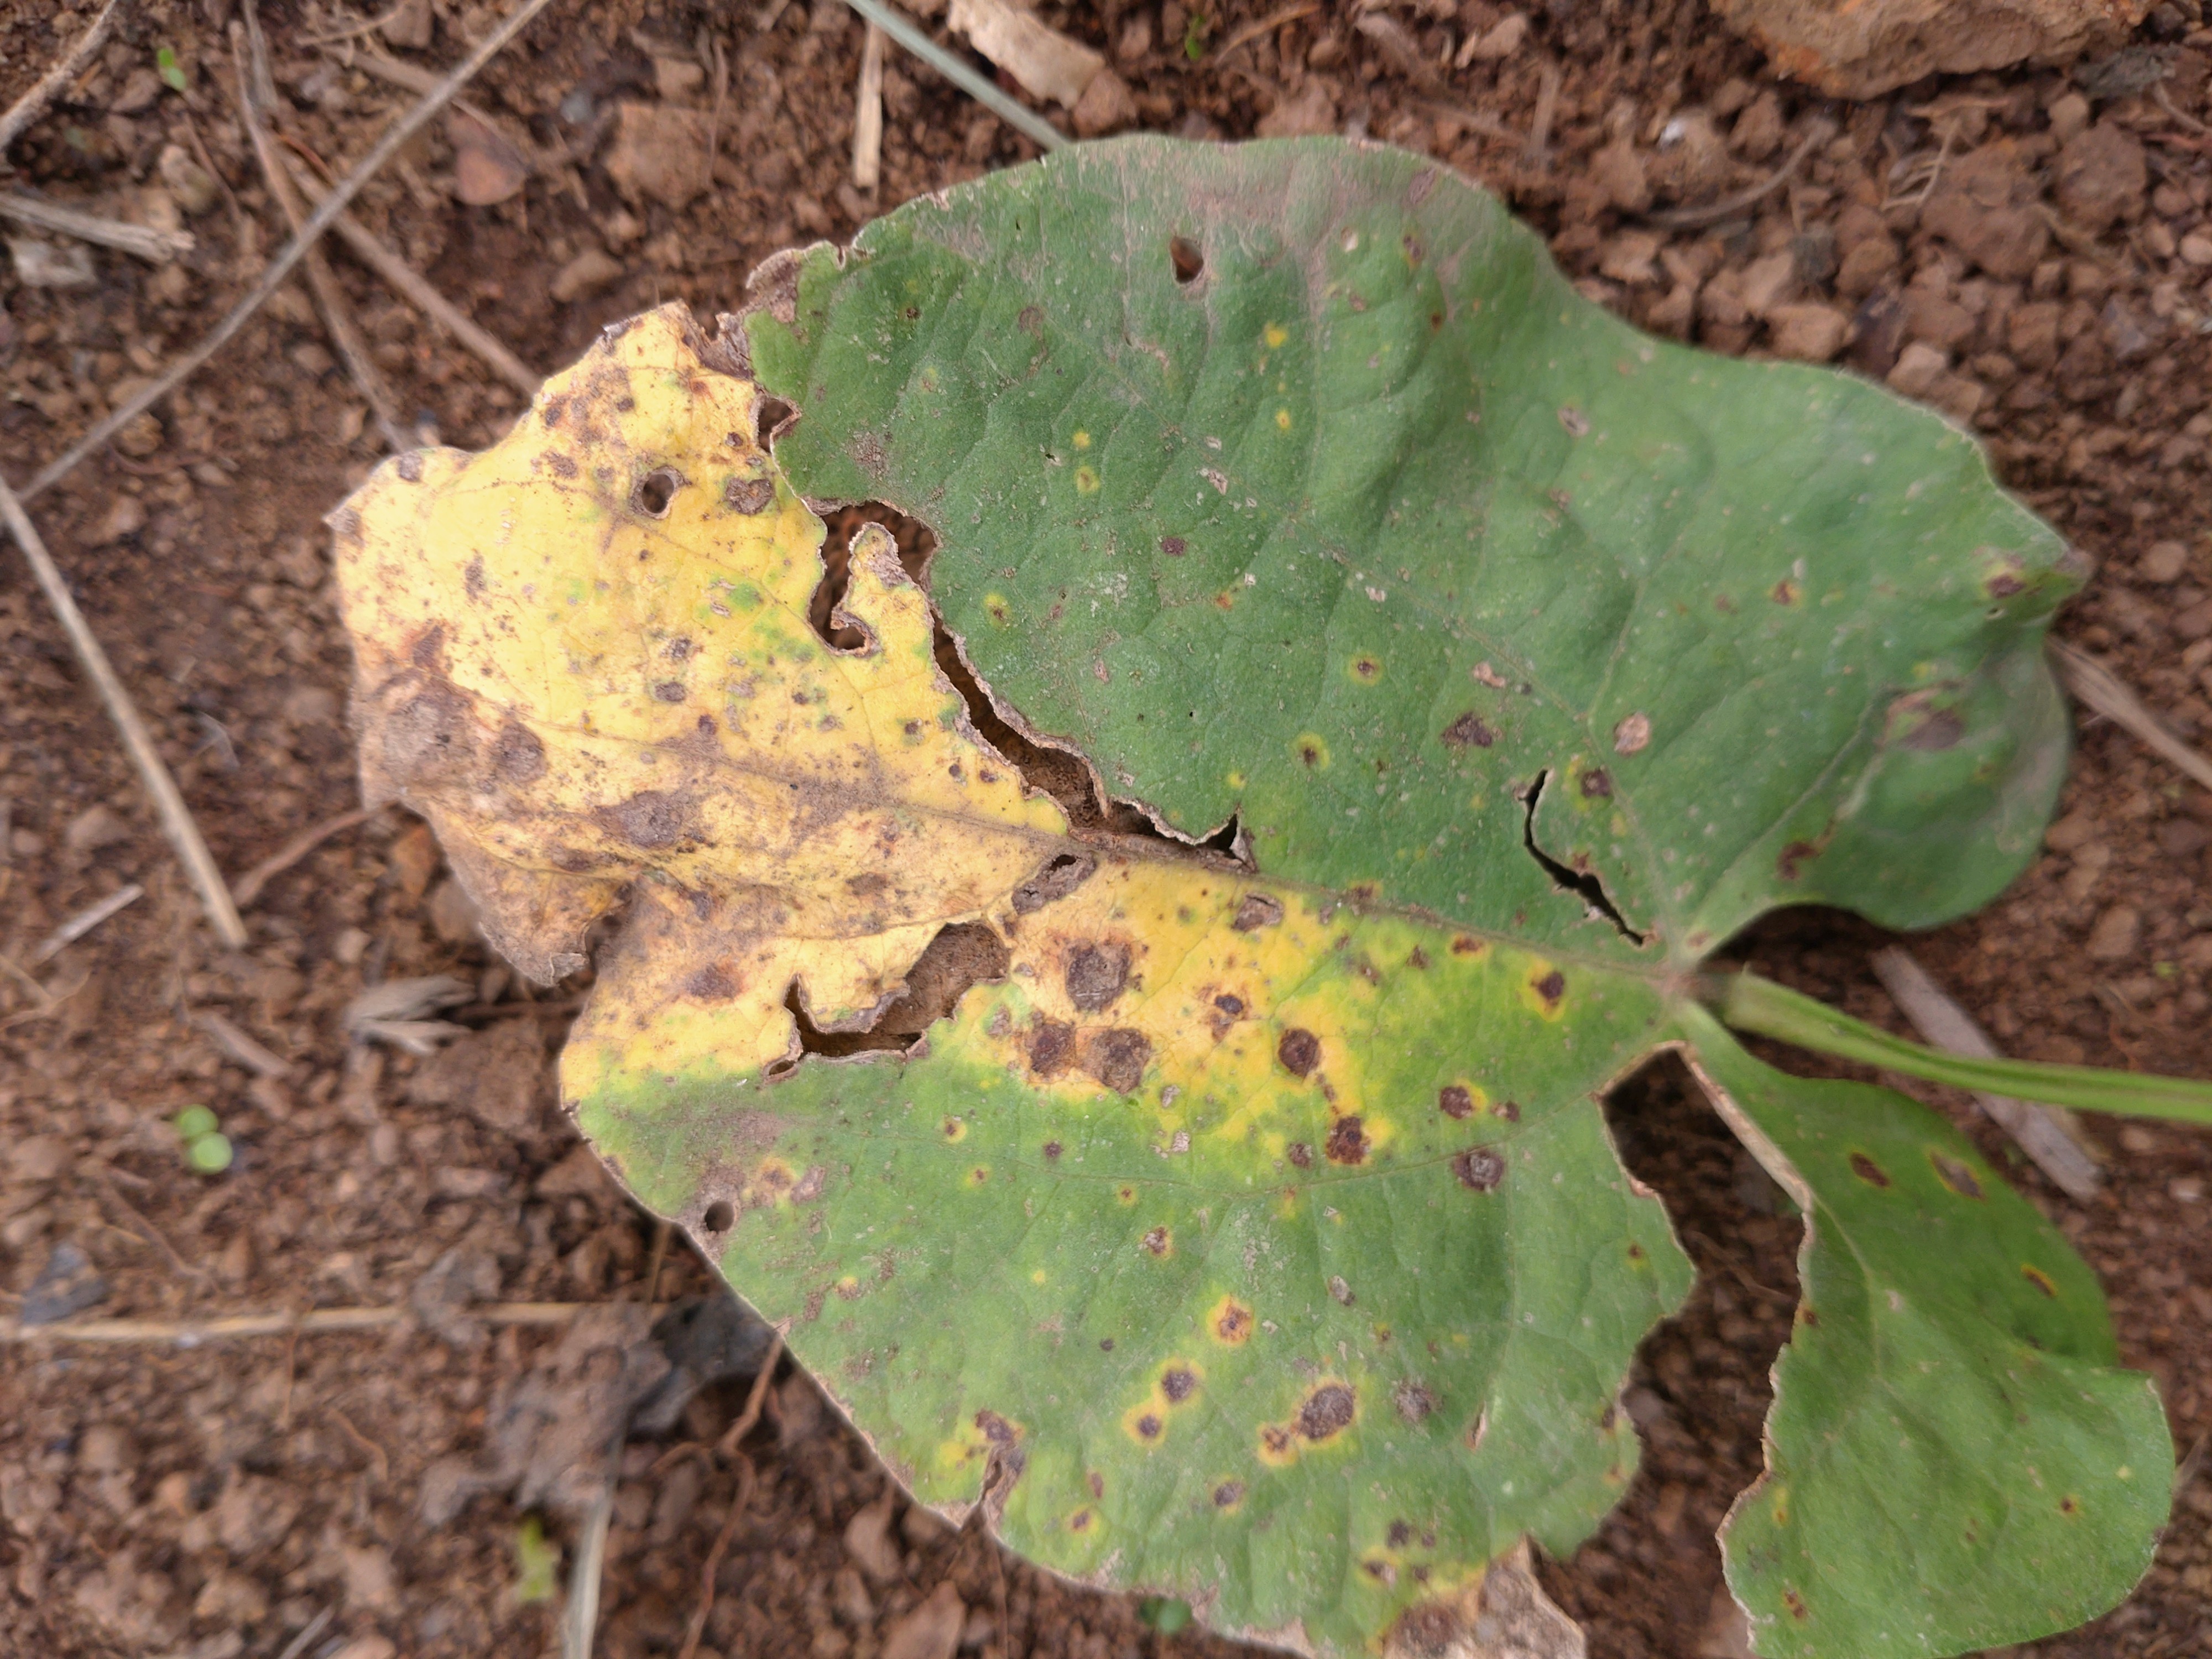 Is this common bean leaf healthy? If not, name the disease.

rust
